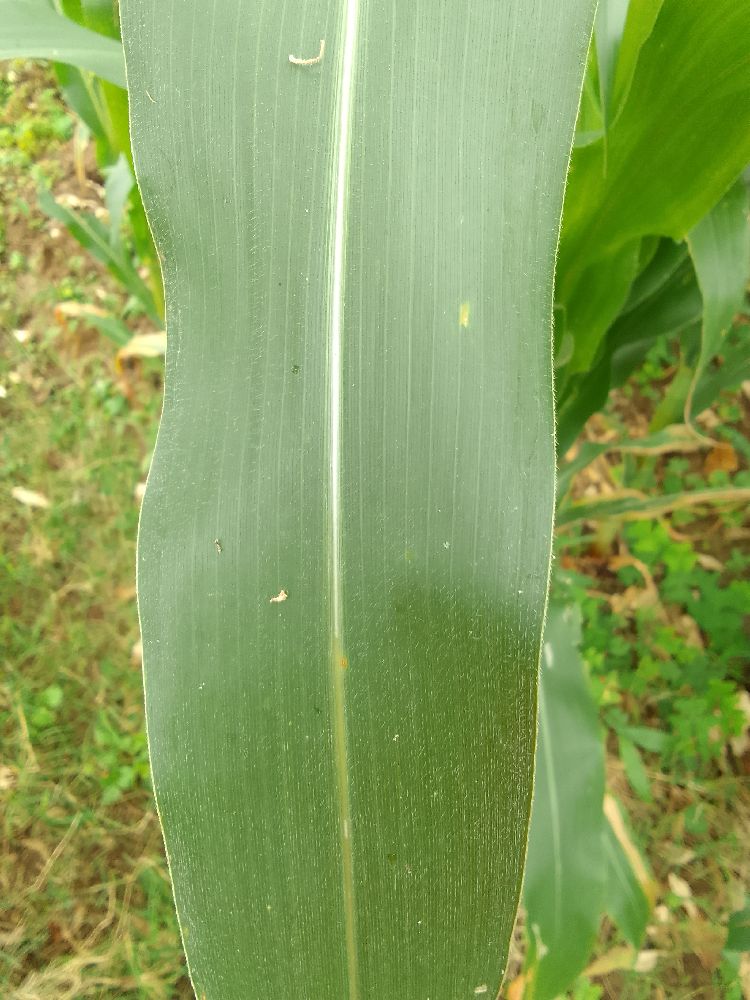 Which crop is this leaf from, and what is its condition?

maize, healthy
